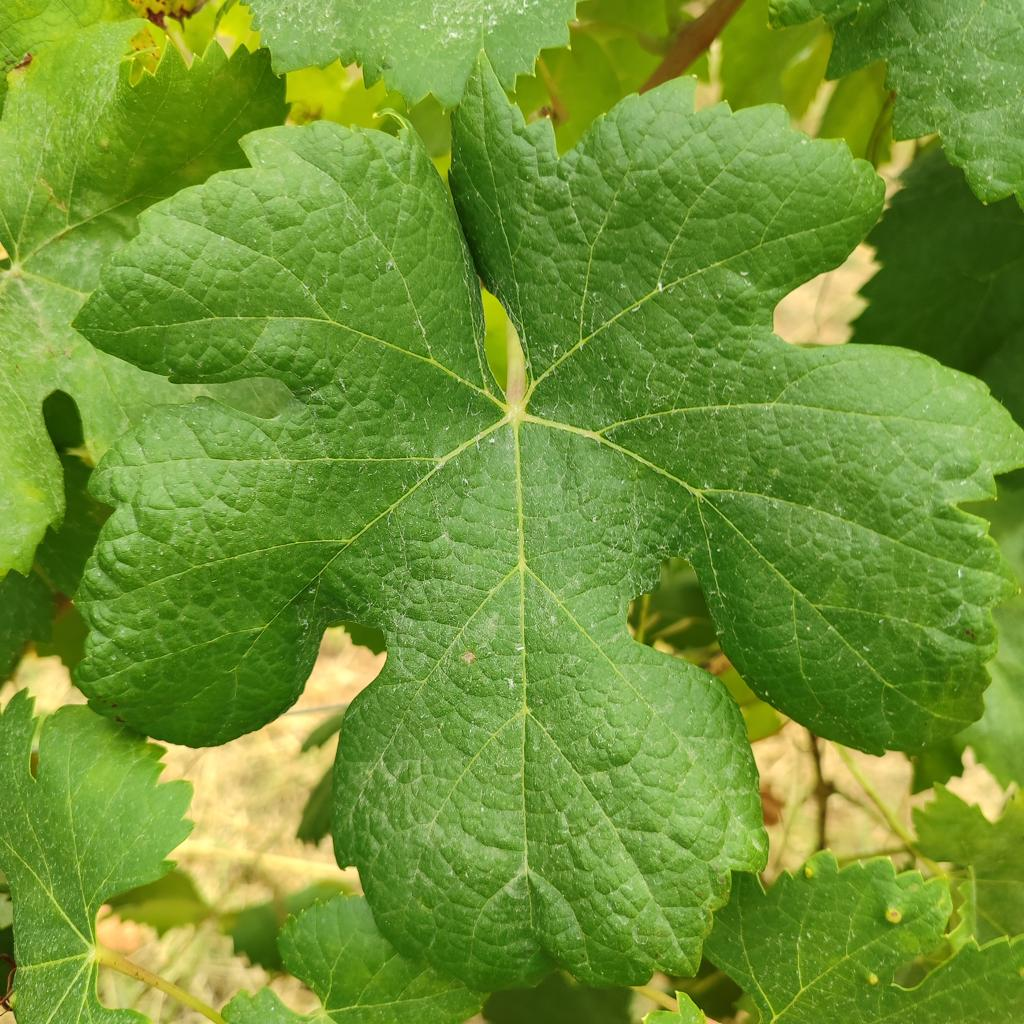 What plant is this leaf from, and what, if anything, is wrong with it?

grapevine, healthy
